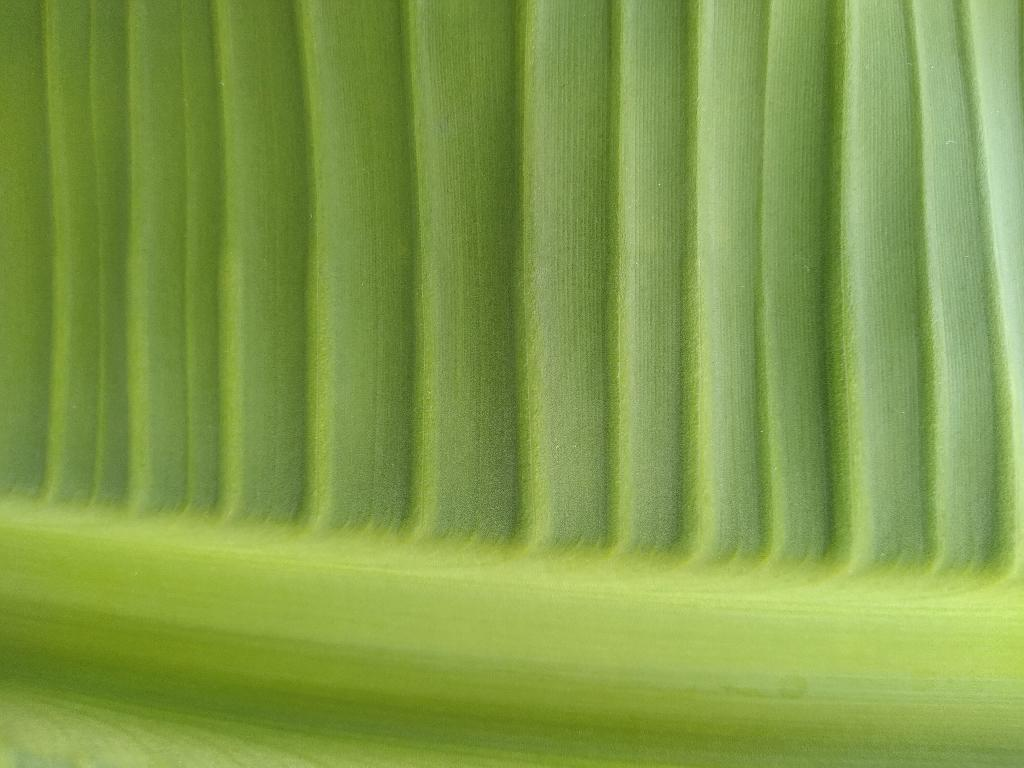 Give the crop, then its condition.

banana, healthy
